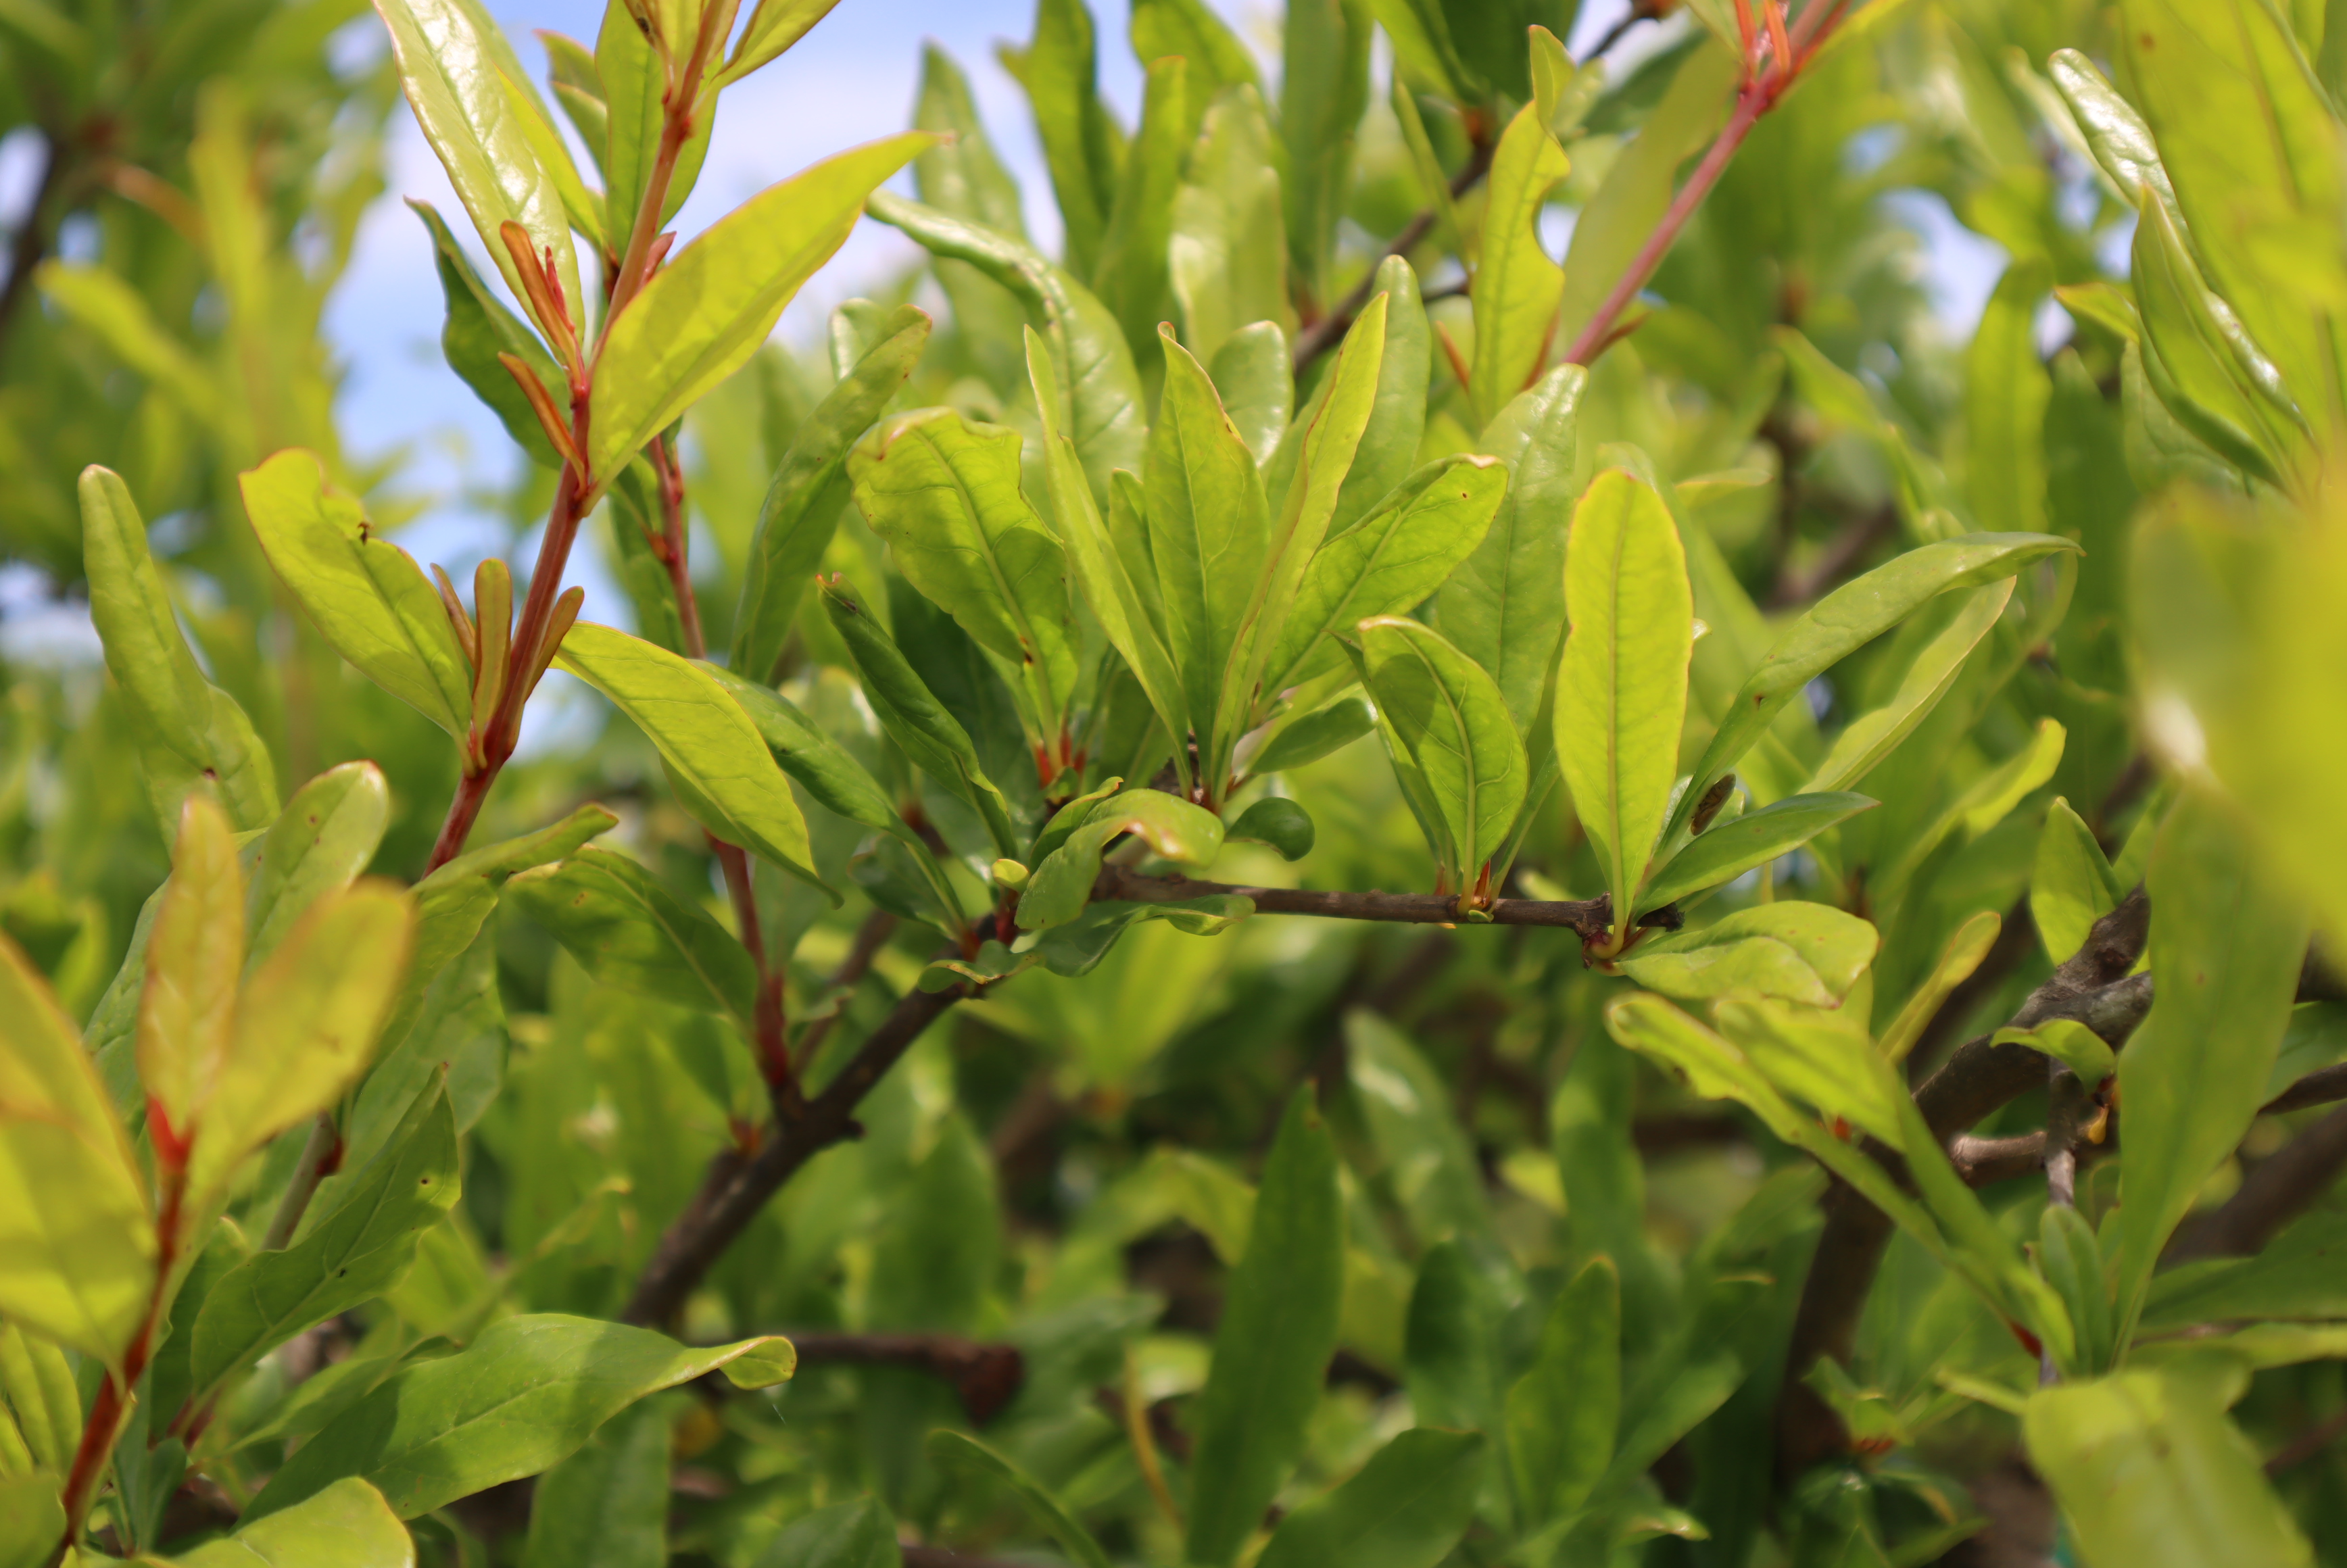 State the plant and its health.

pomegranate, aphids, coniella granati
